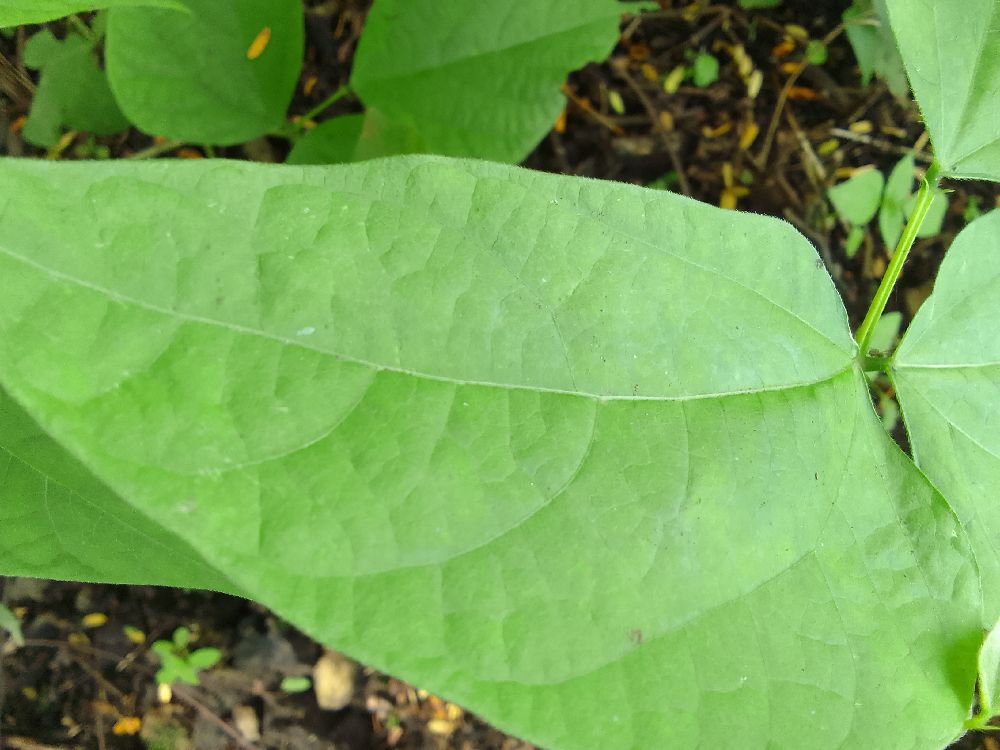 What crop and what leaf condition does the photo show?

common bean, healthy
